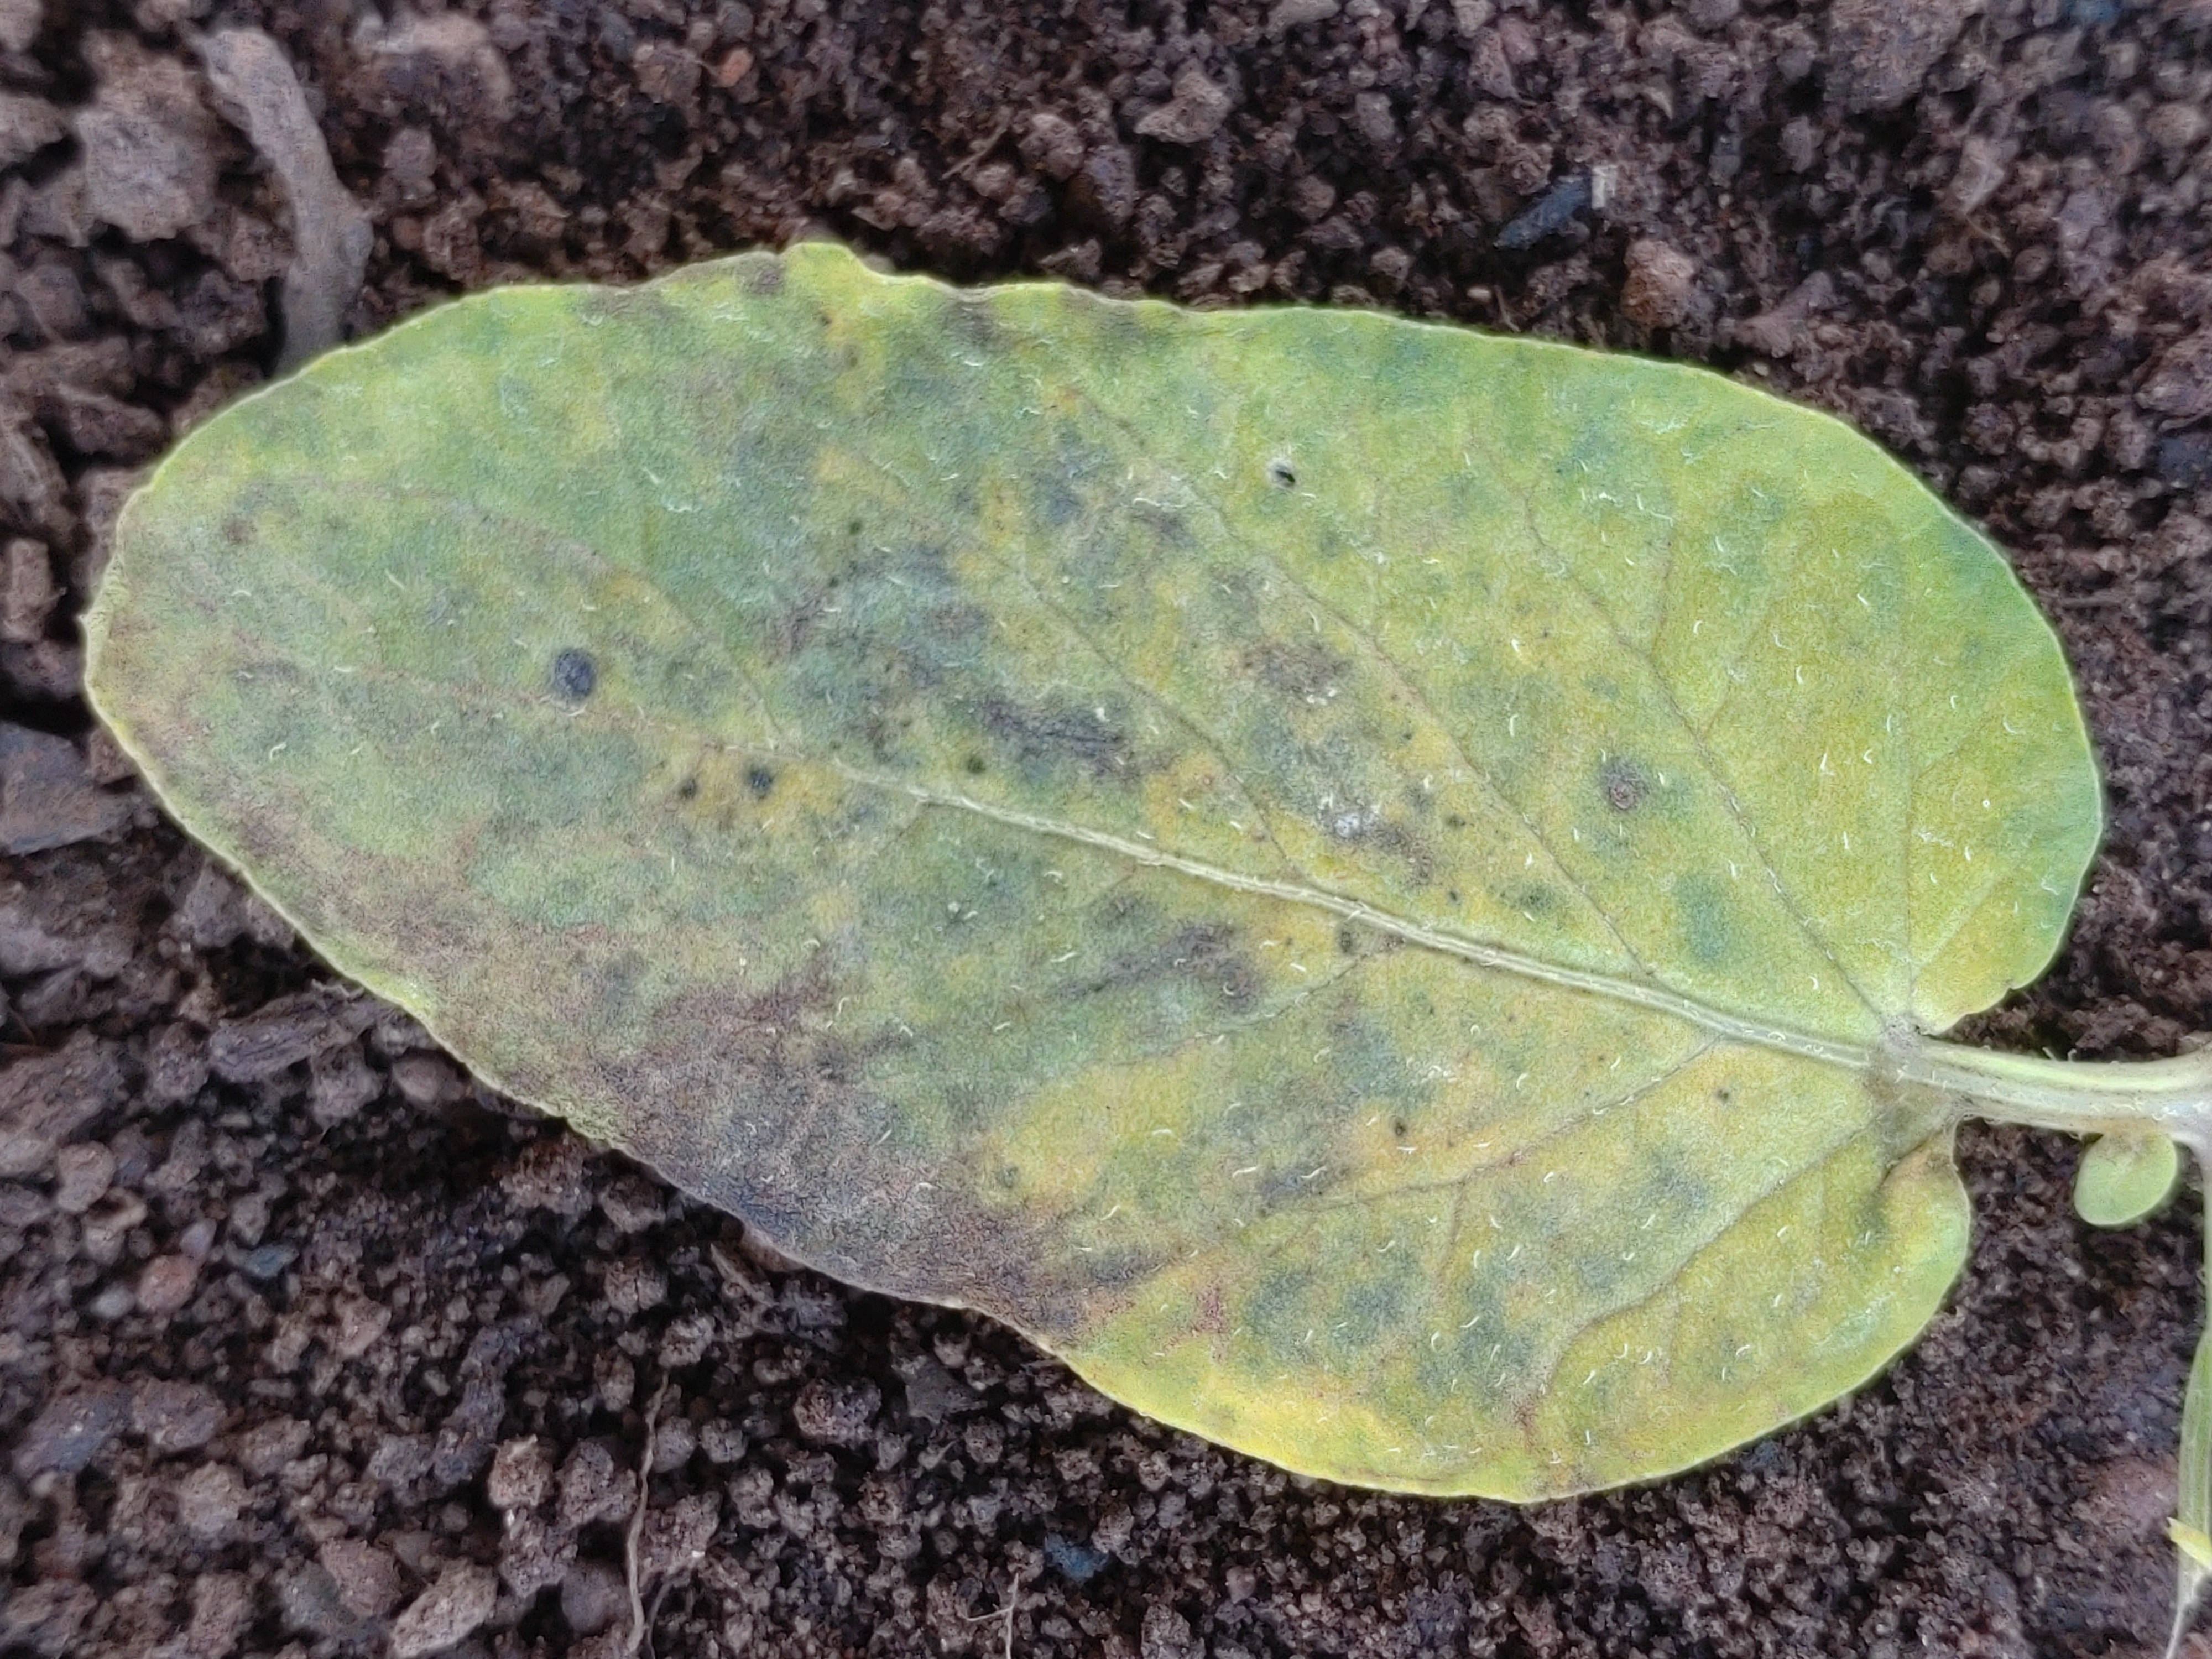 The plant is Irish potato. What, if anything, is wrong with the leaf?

late blight
